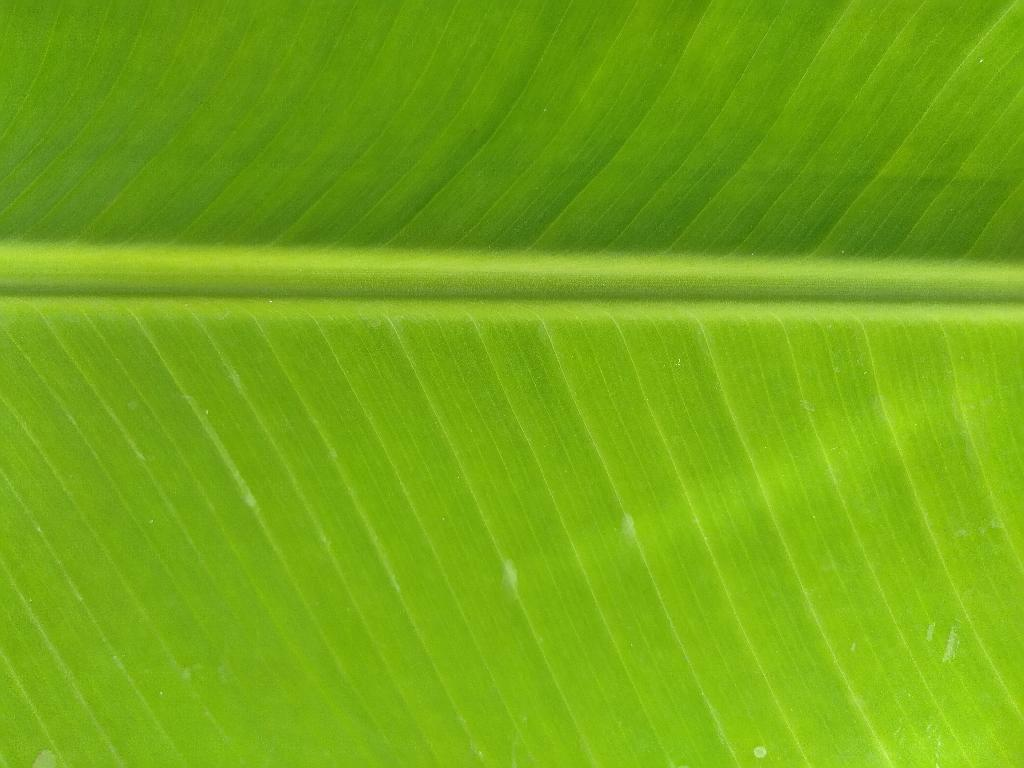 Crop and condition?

banana, healthy
